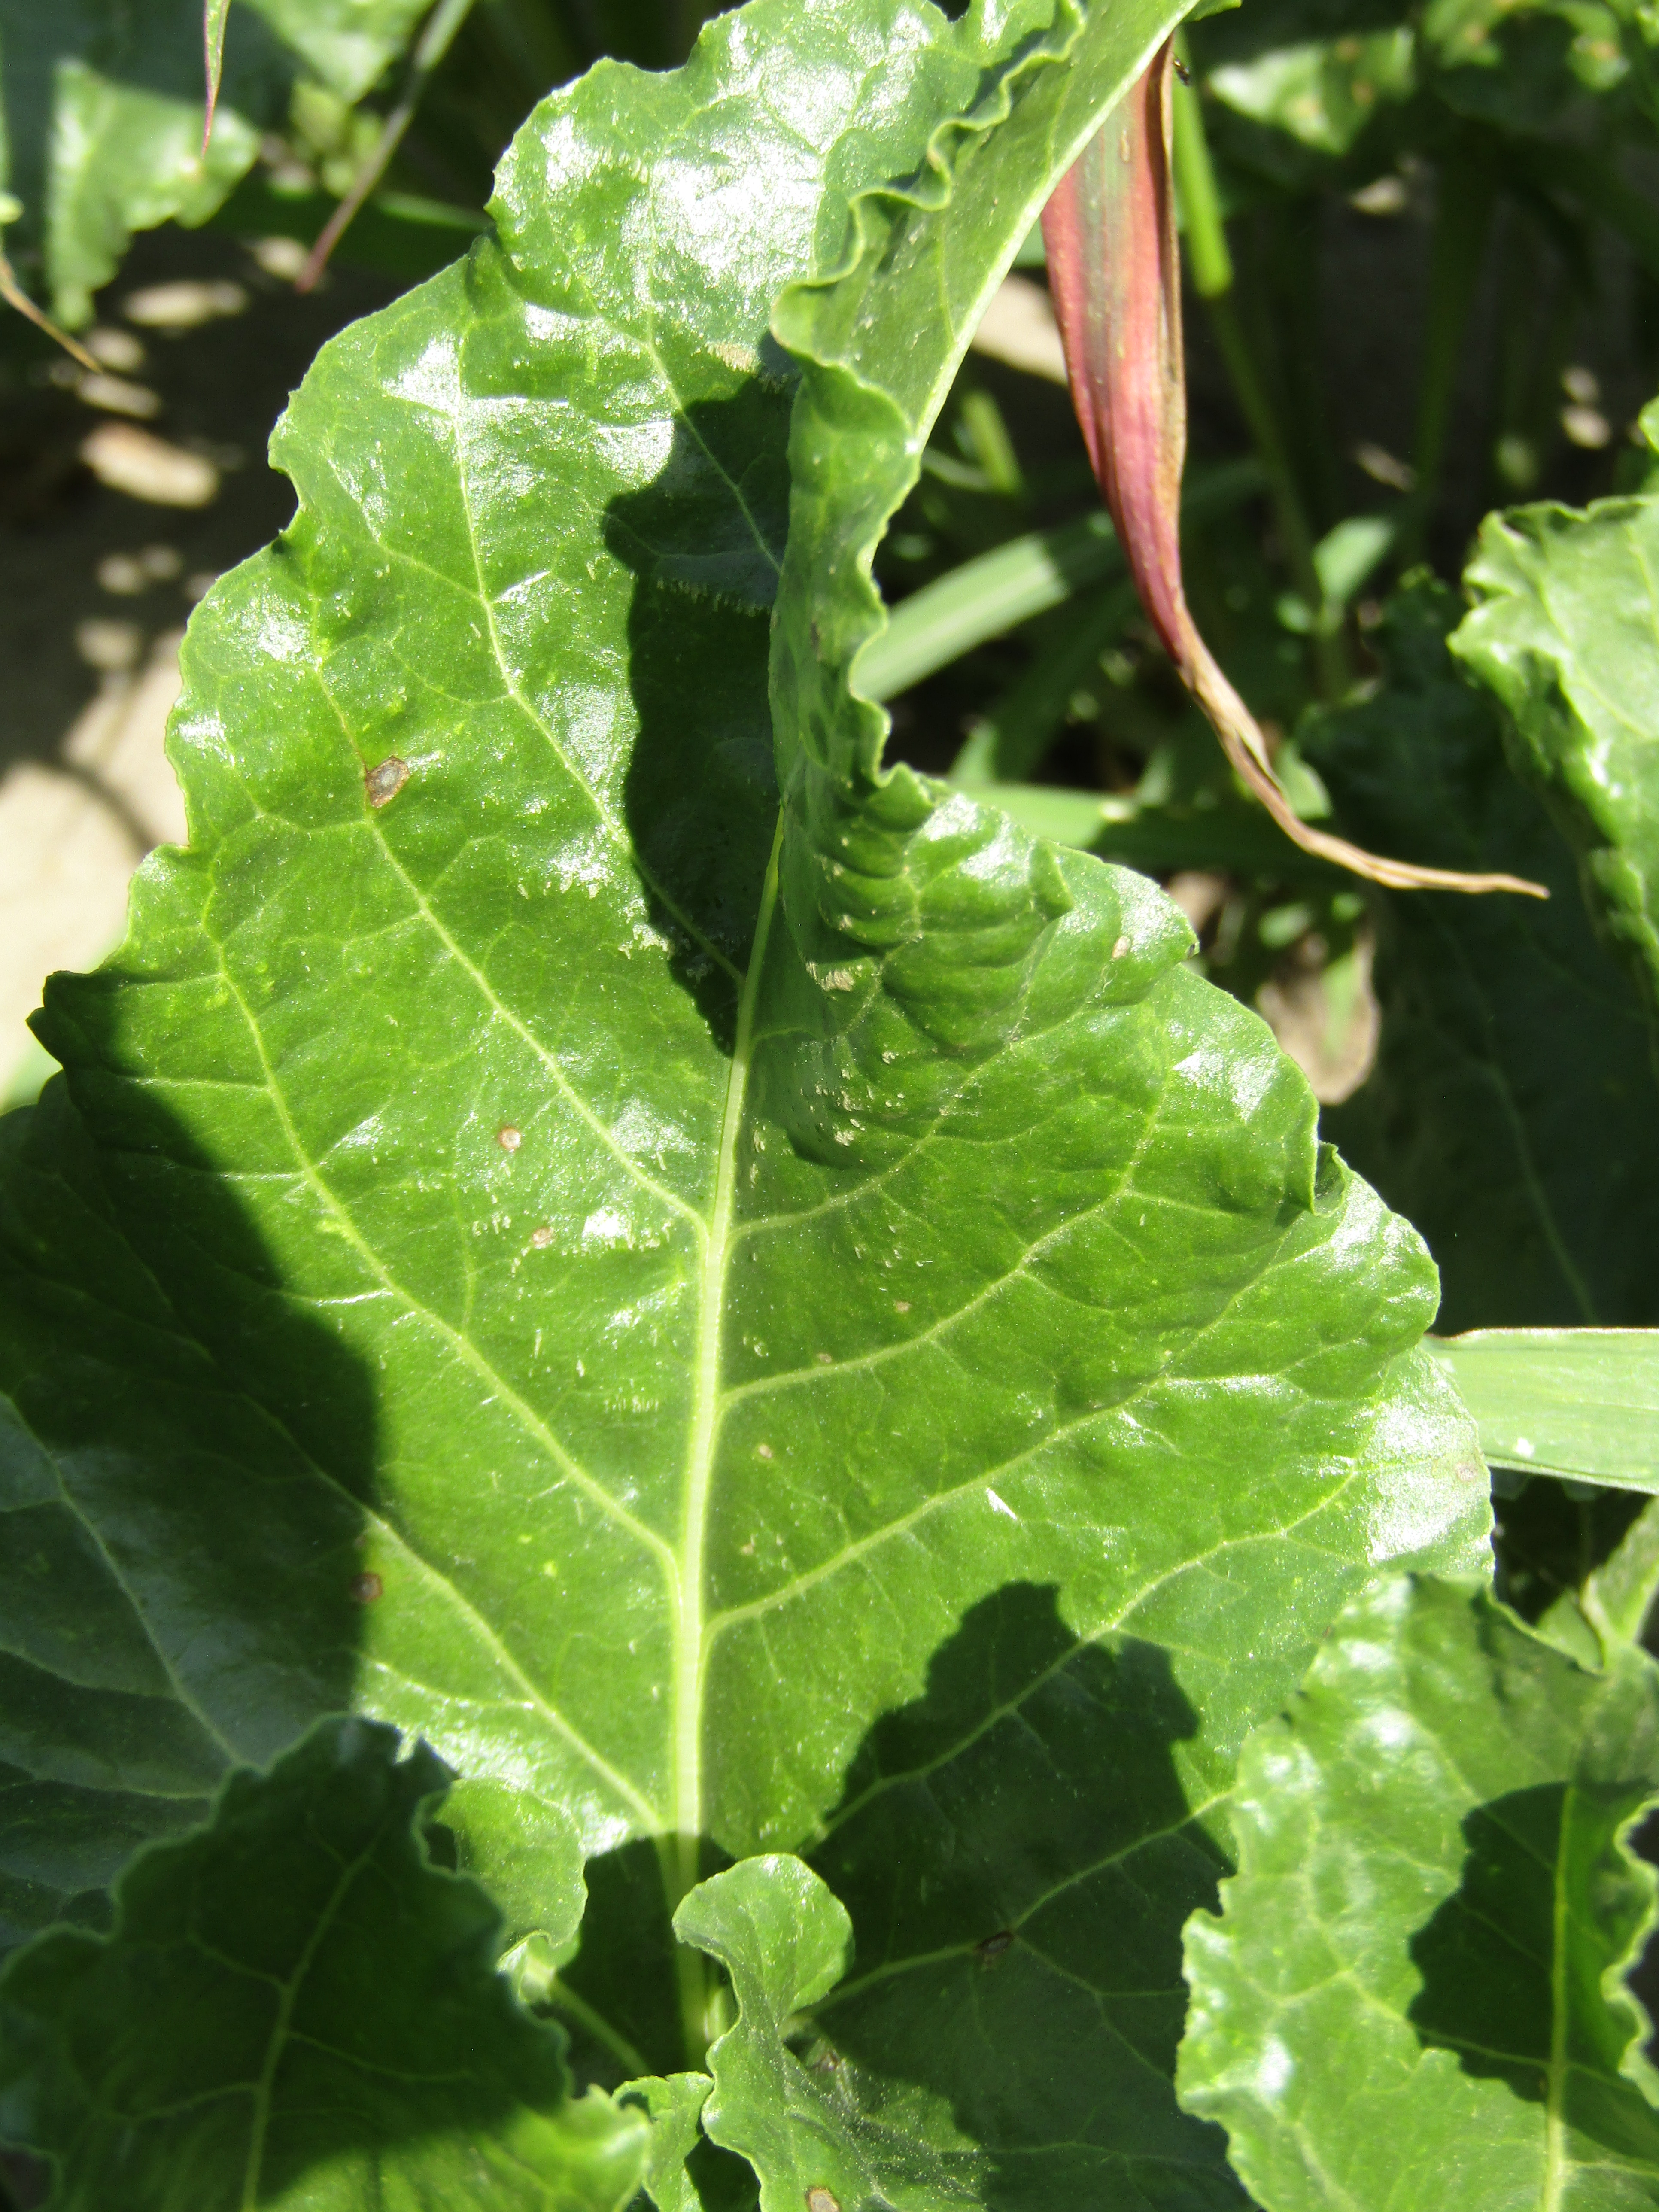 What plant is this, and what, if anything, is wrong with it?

beet, cercospora
